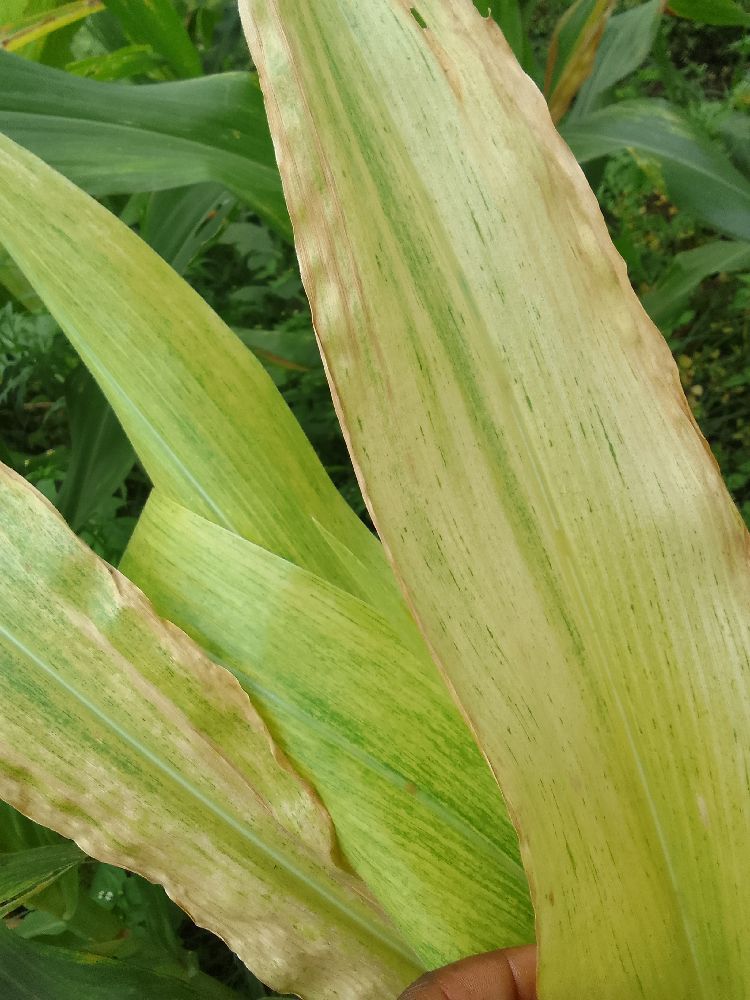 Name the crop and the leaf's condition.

maize, maize lethal necrosis
